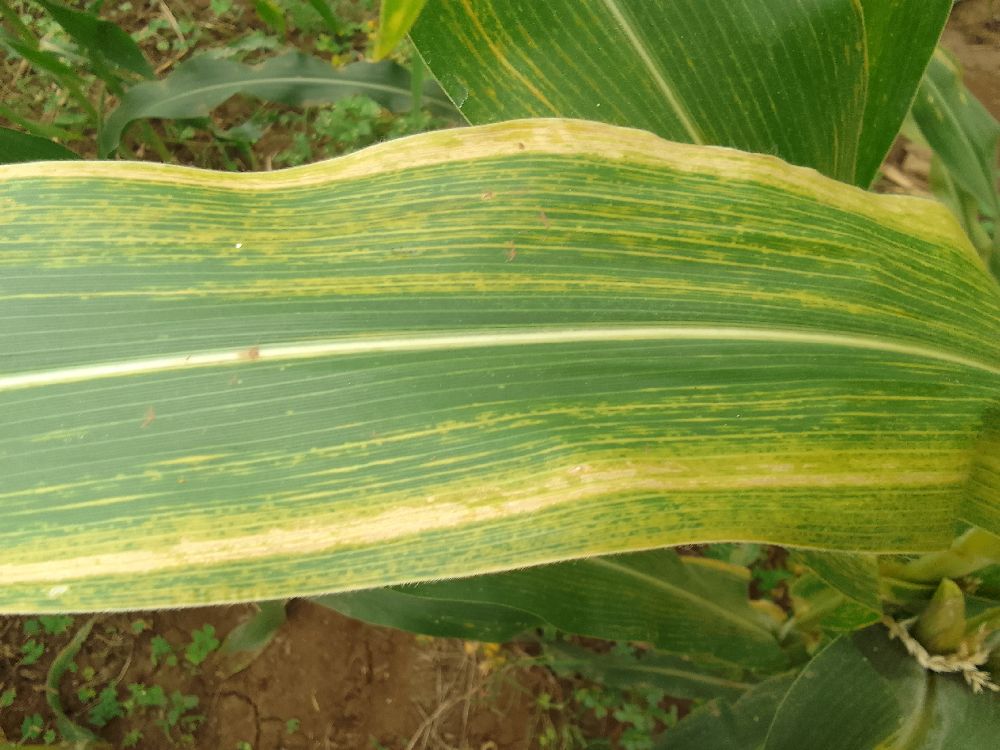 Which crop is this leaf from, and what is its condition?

maize, maize lethal necrosis
